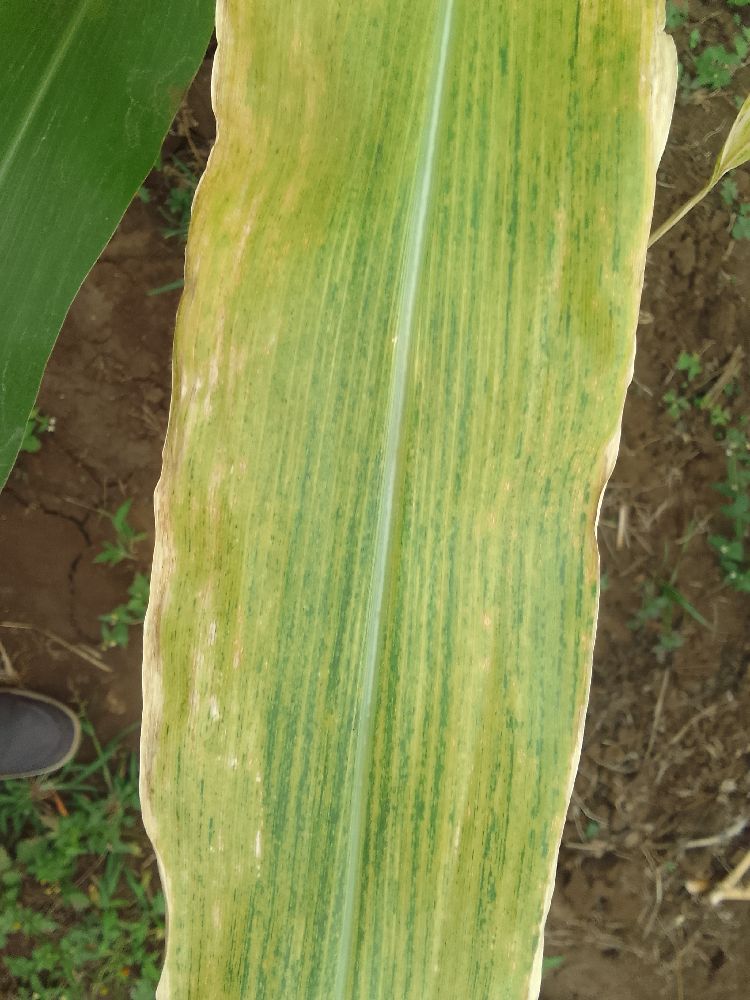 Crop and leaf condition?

maize, maize lethal necrosis
